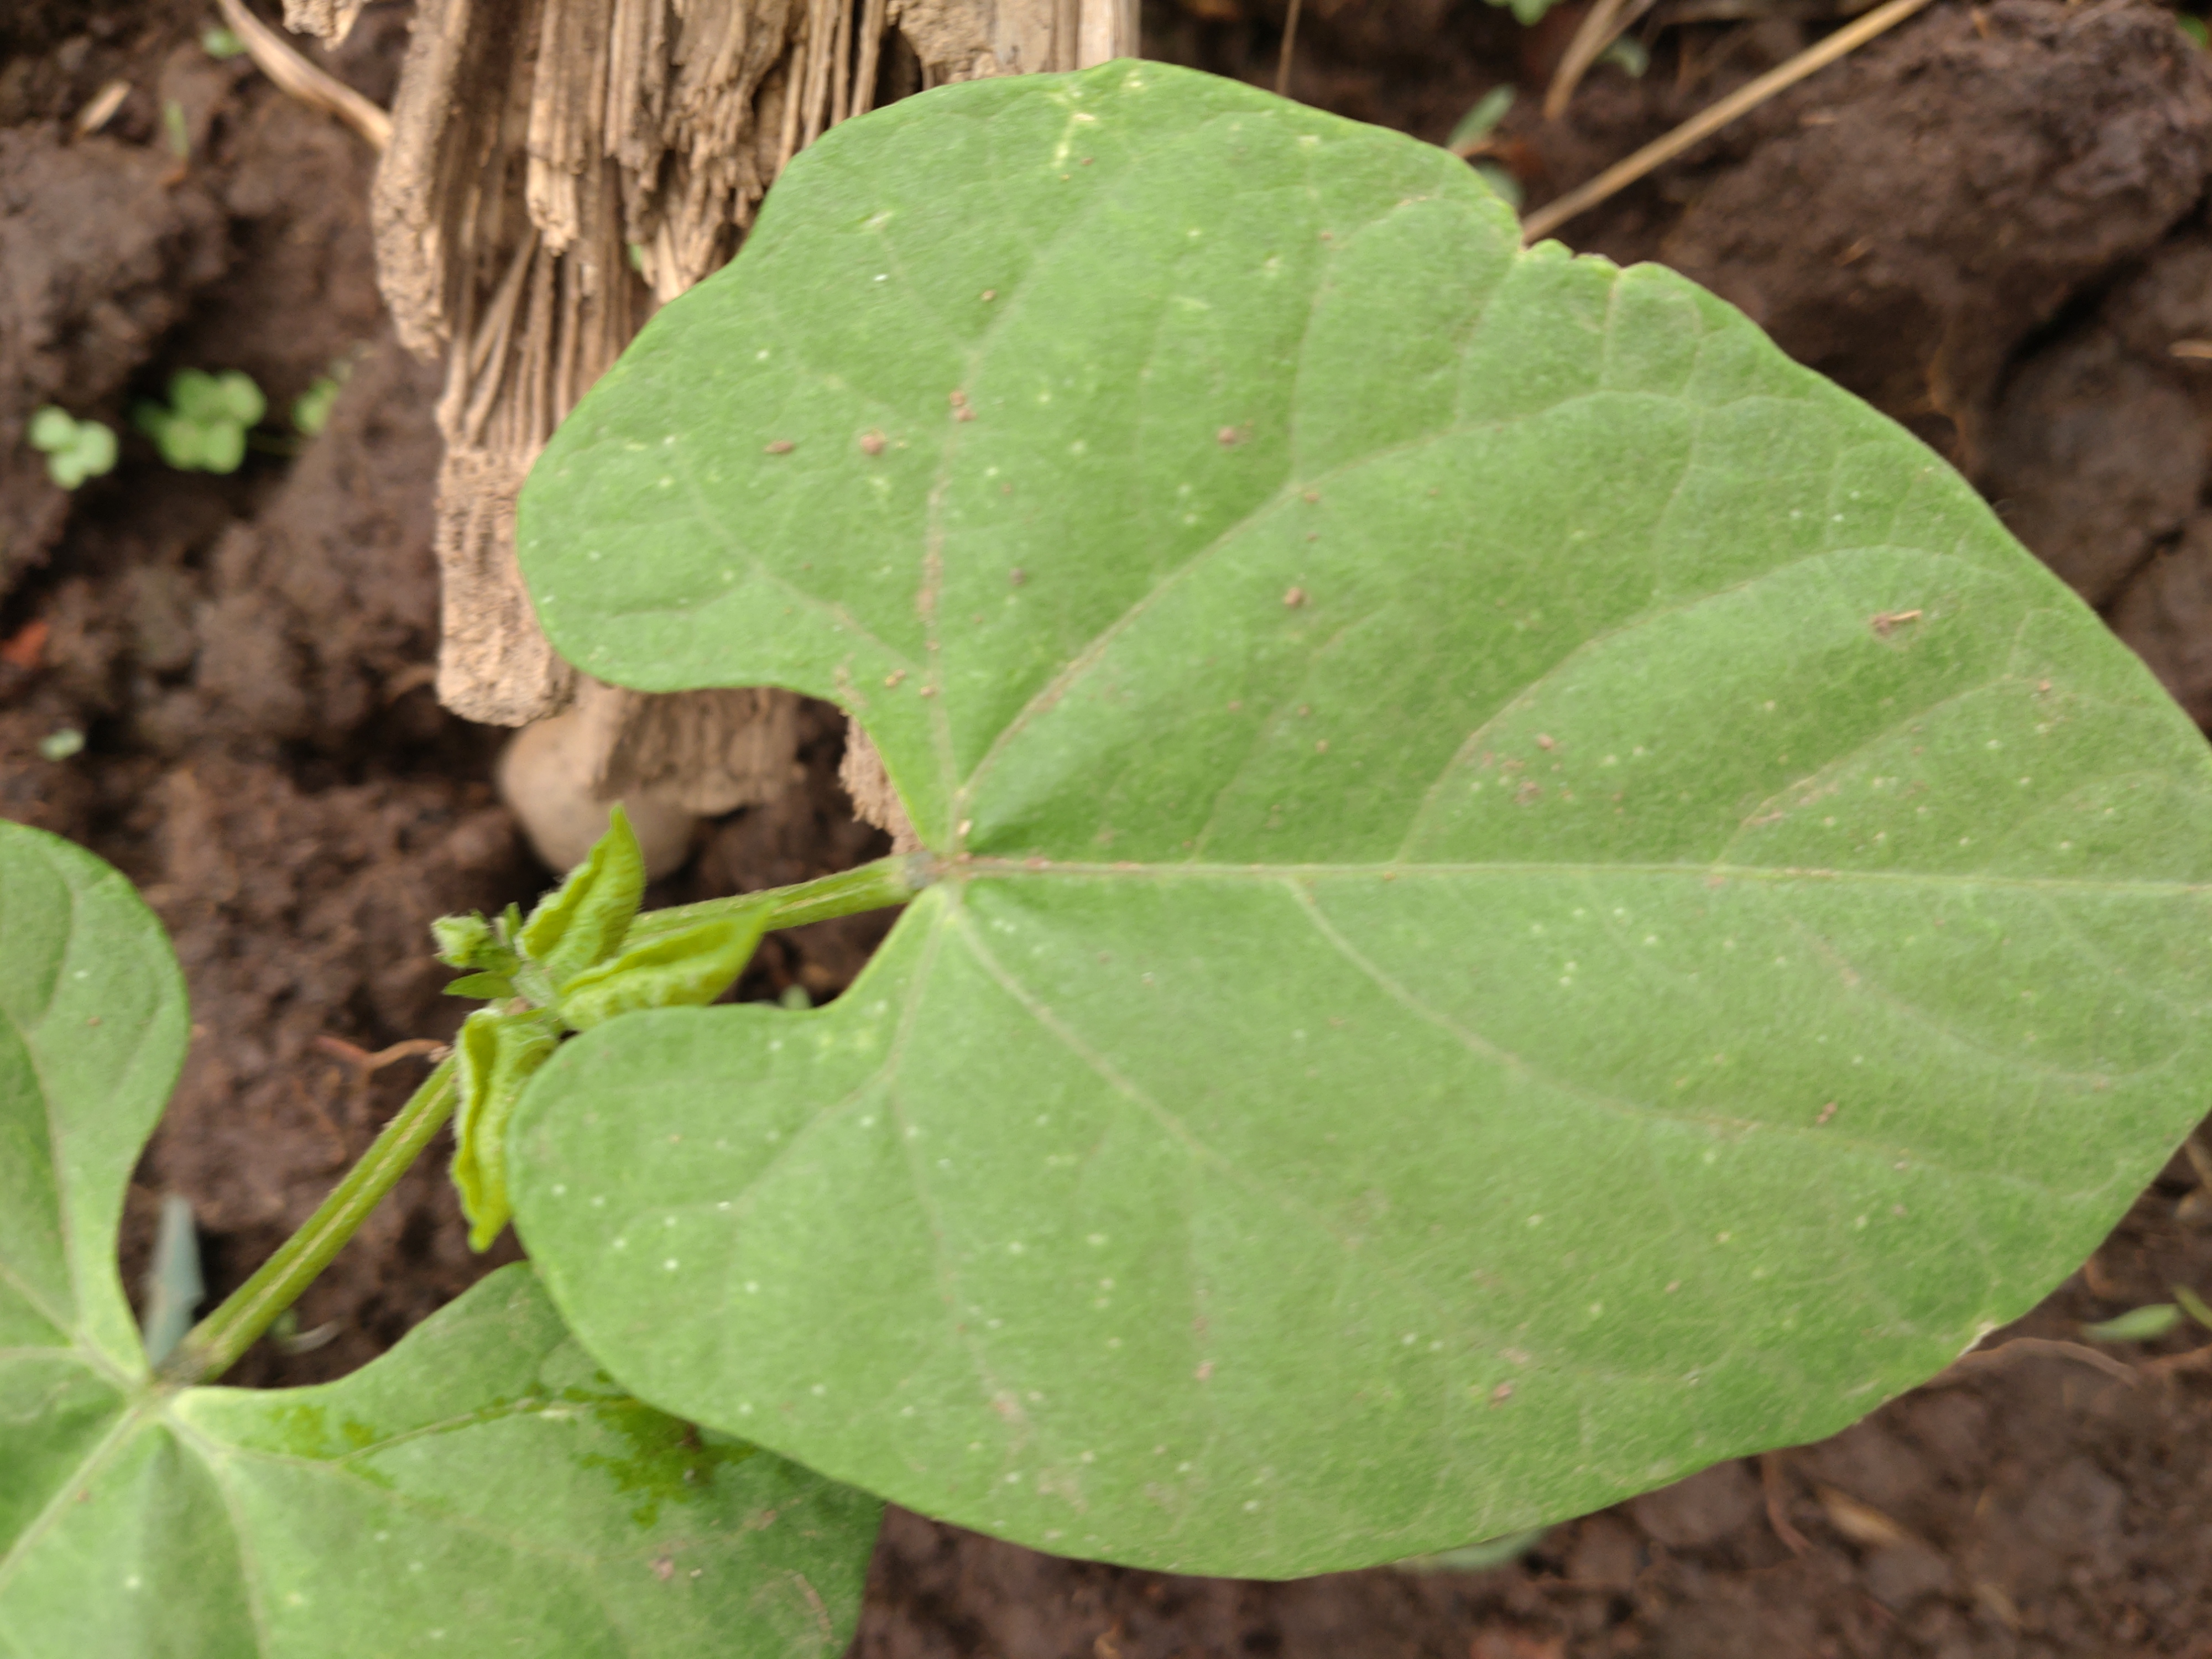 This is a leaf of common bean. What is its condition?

healthy
